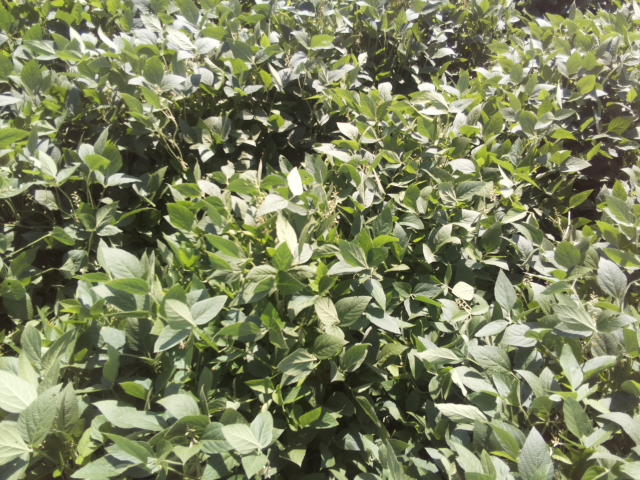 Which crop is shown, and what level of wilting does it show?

soybean, leaves with no wilting
